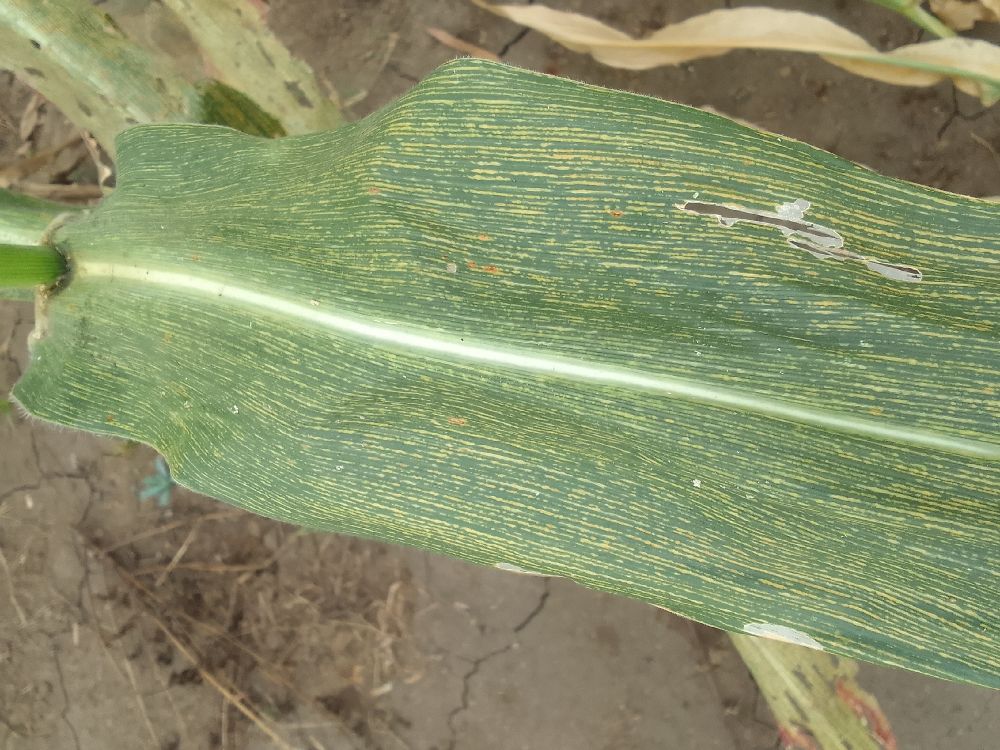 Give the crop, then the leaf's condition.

maize, maize streak virus
